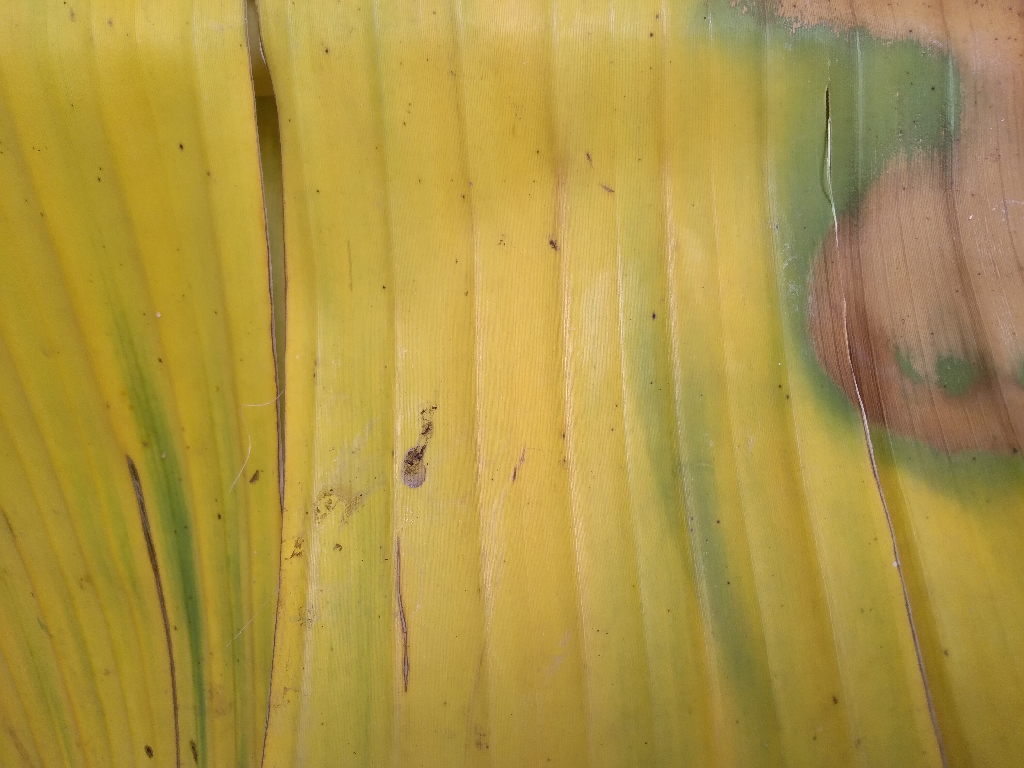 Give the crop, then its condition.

banana, fusarium wilt race 1
